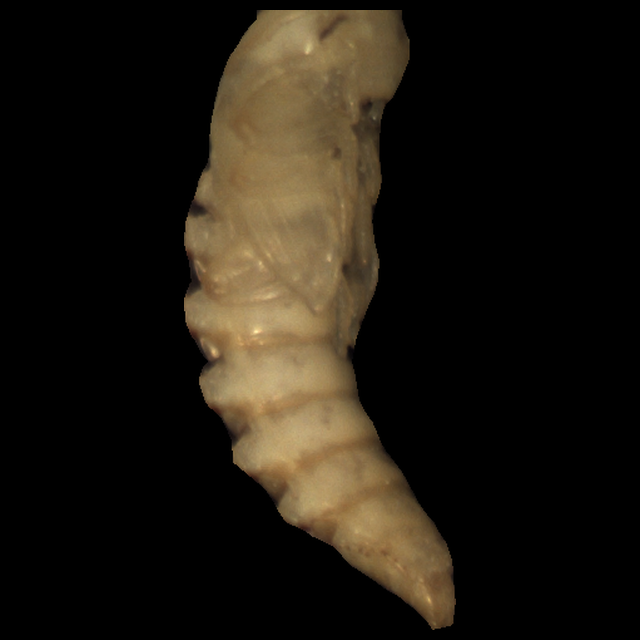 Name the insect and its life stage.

mealworm pupa
